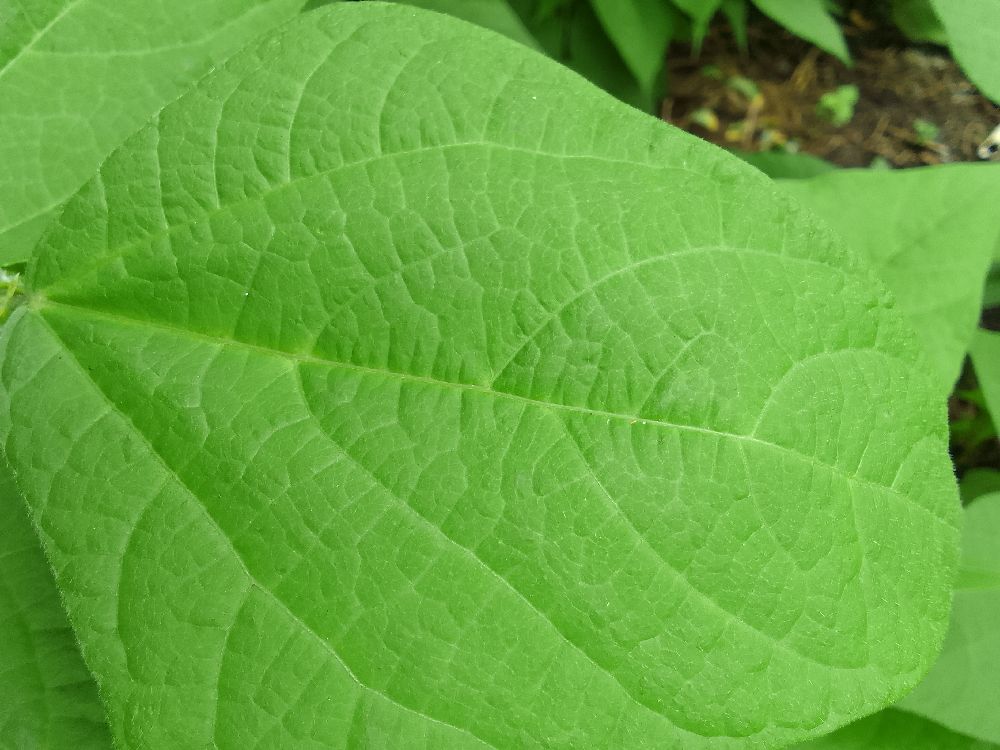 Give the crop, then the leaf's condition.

common bean, healthy
